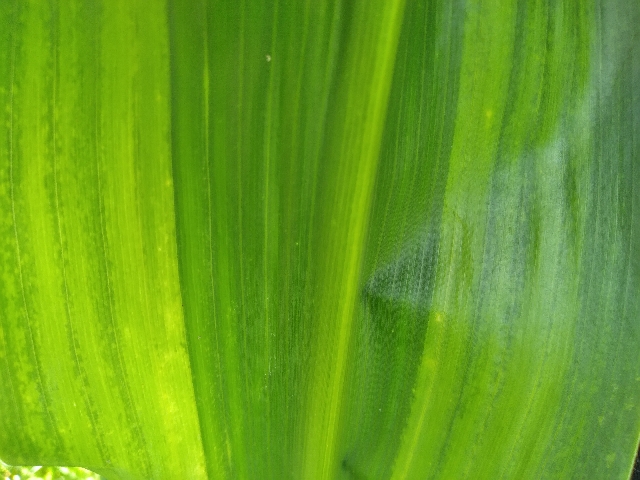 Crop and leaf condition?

maize, maize lethal necrosis
